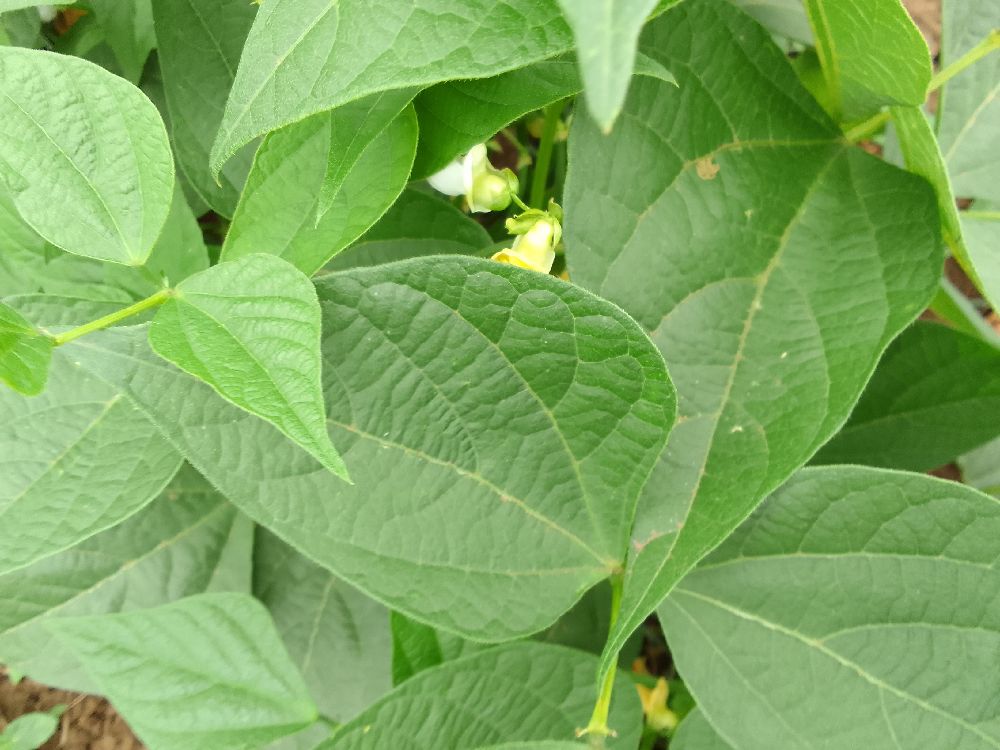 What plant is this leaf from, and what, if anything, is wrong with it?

common bean, healthy
